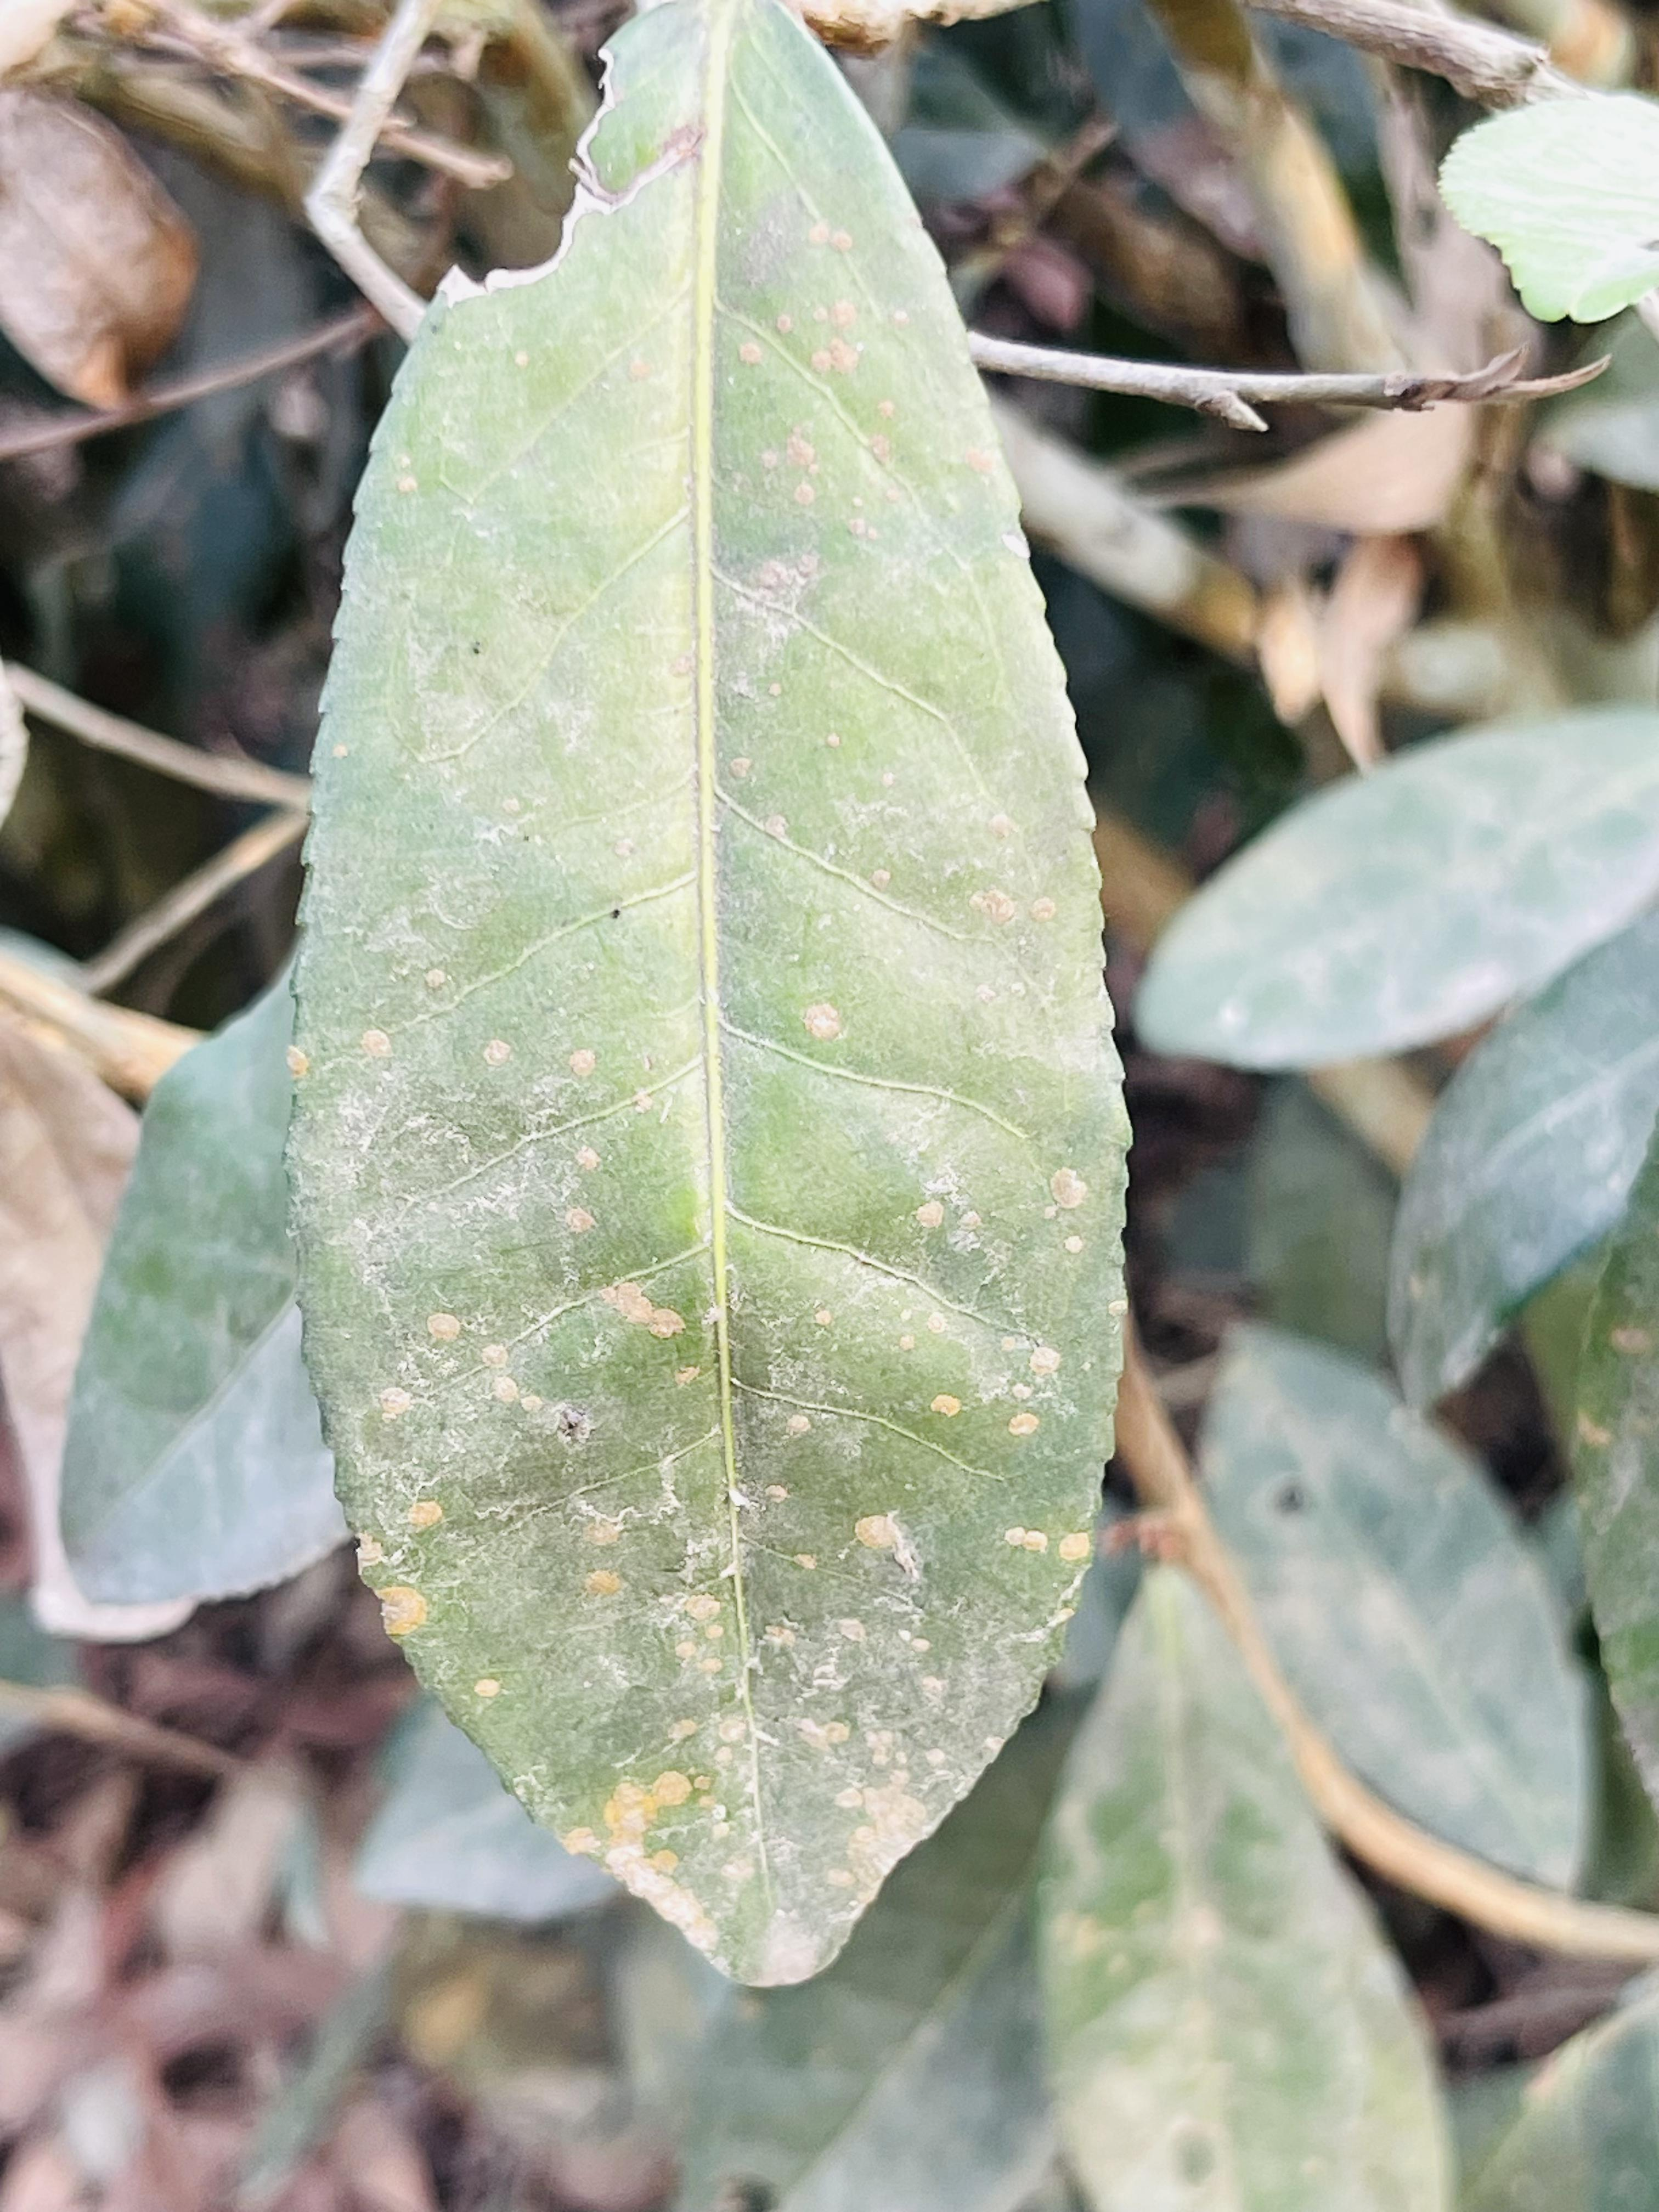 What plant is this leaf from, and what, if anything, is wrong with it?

tea, red rust
